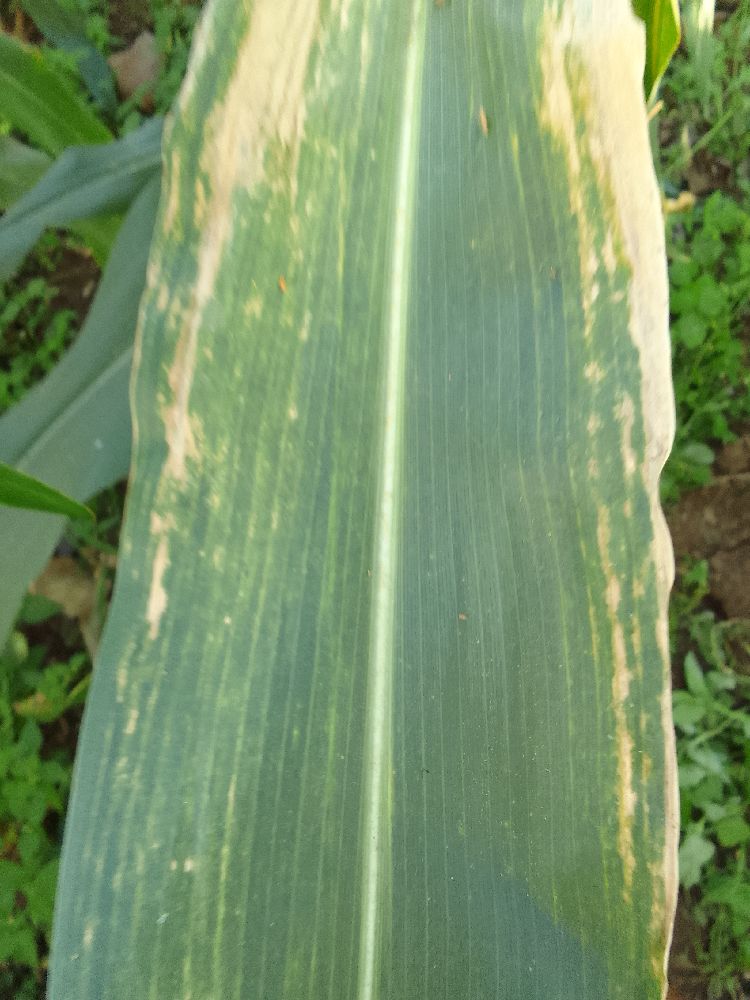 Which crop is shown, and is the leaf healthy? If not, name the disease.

maize, maize lethal necrosis
